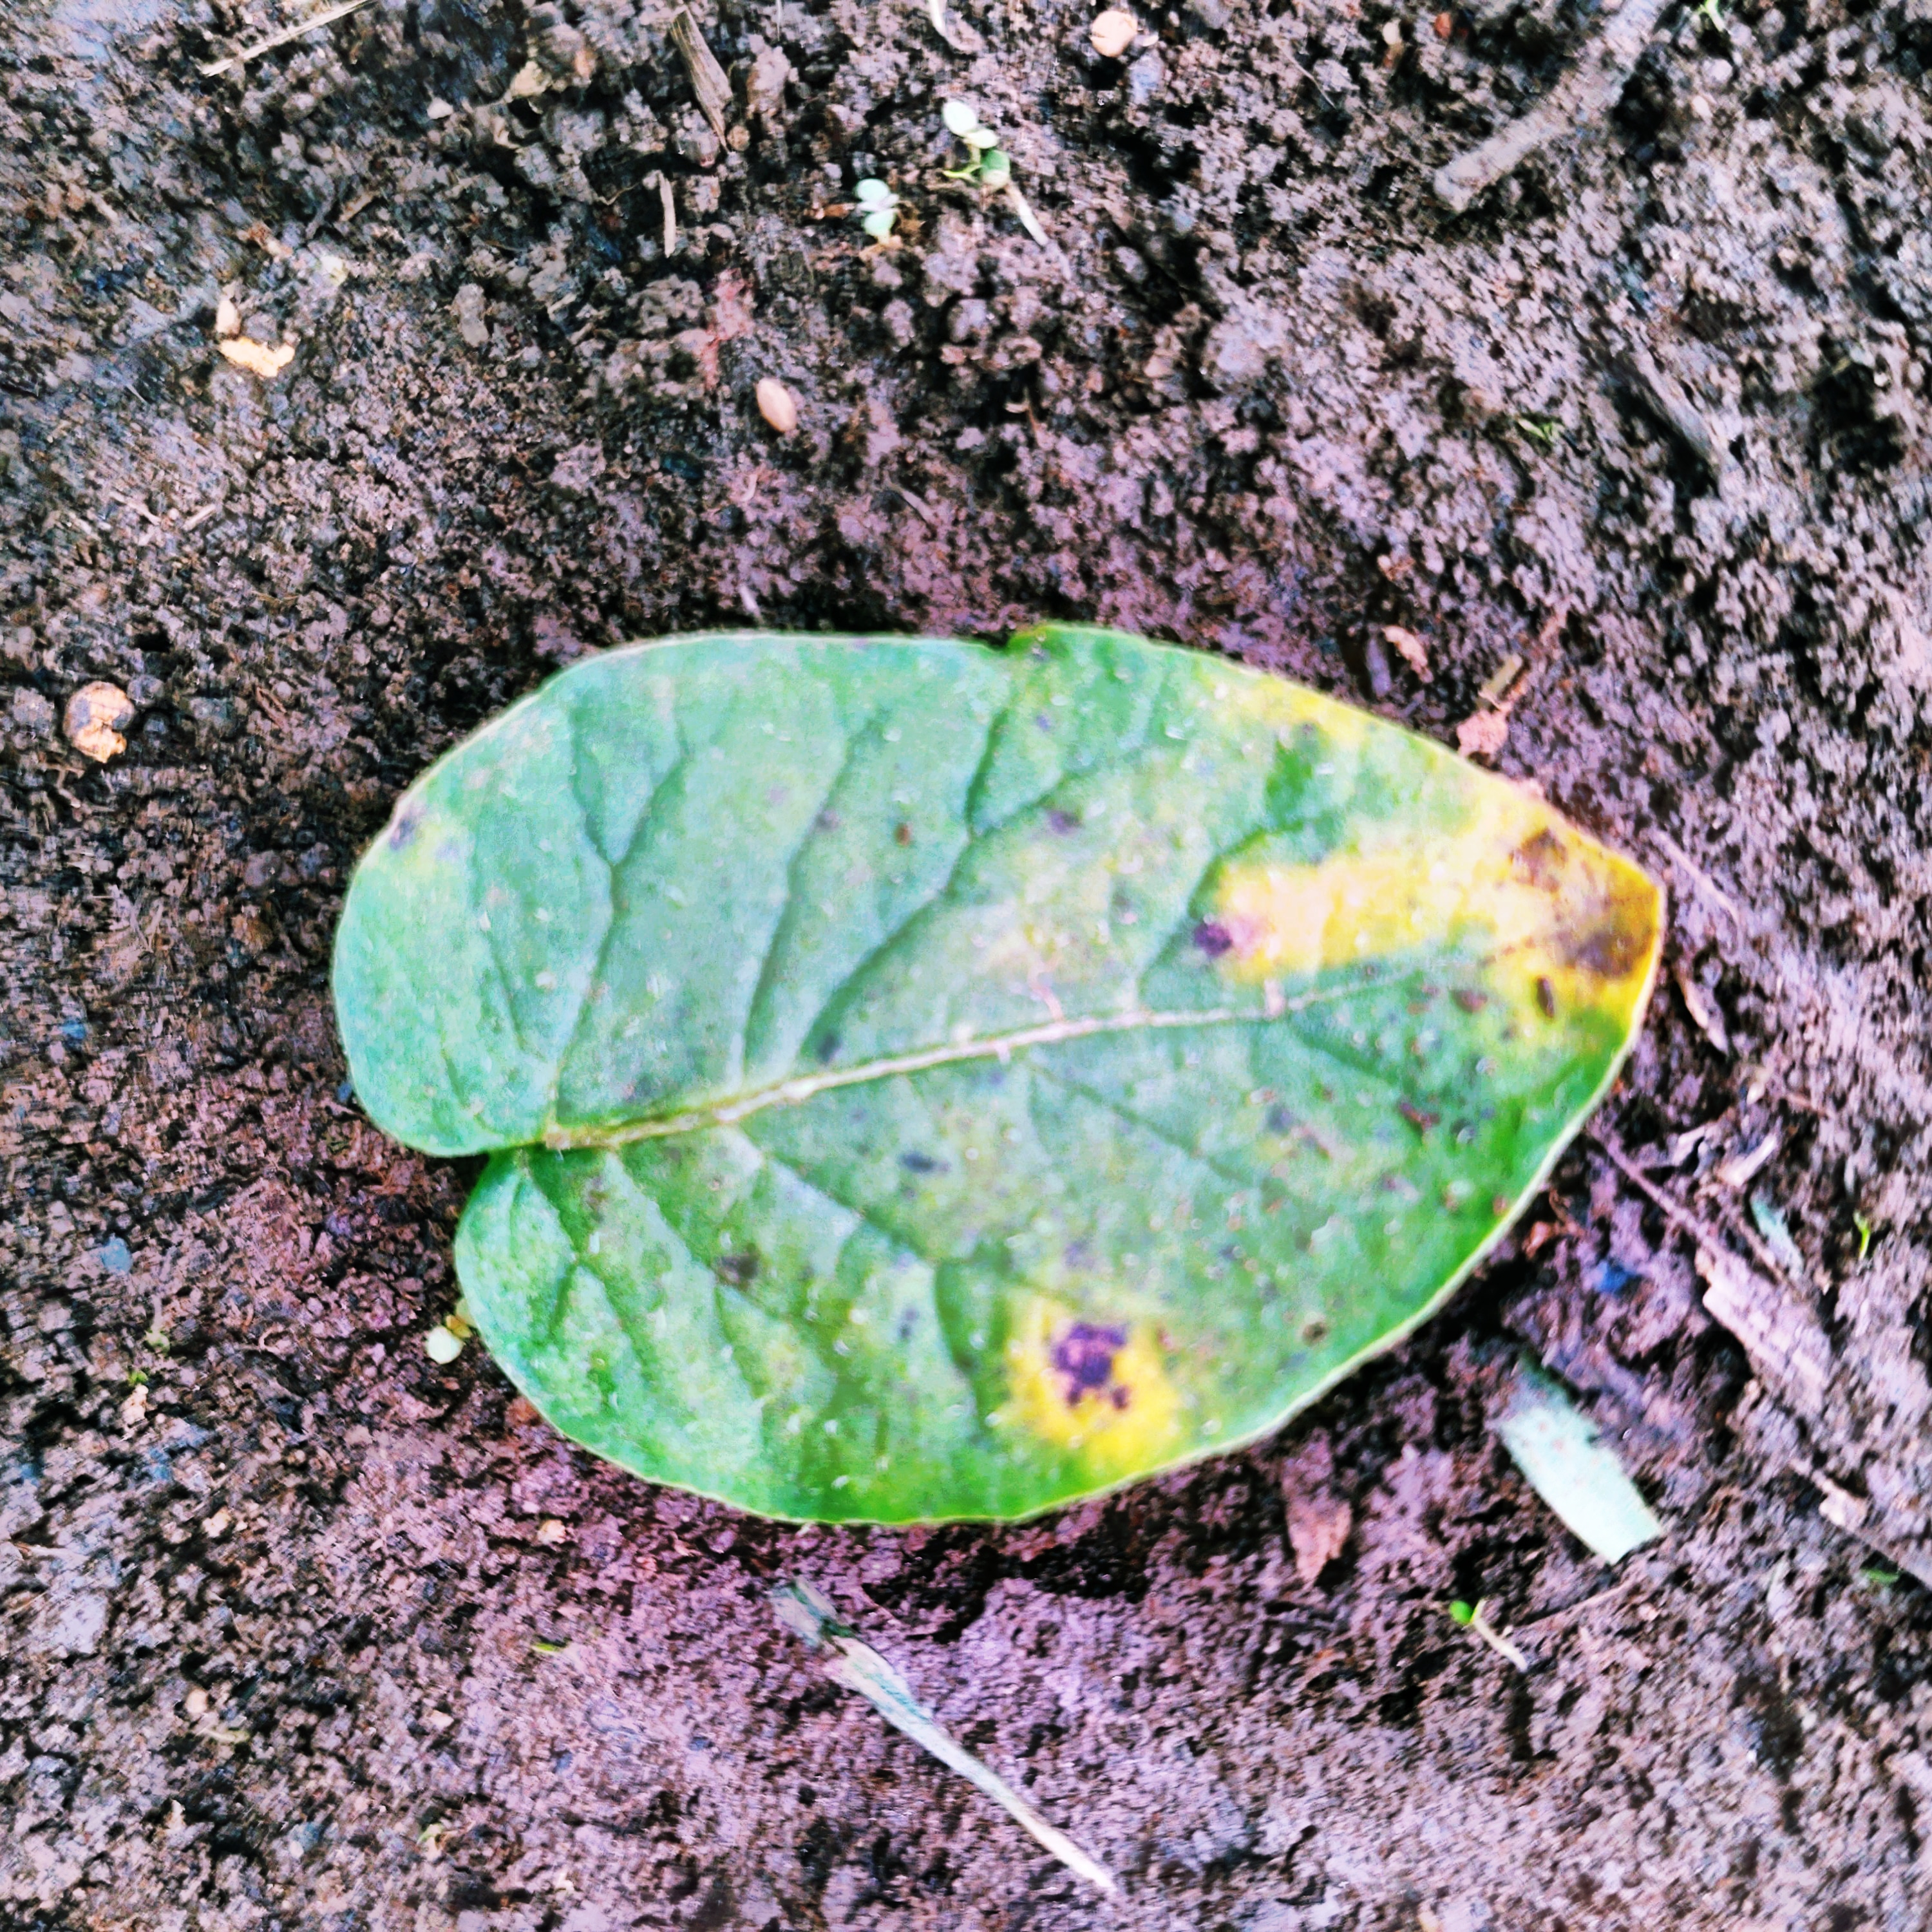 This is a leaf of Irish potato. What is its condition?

late blight
